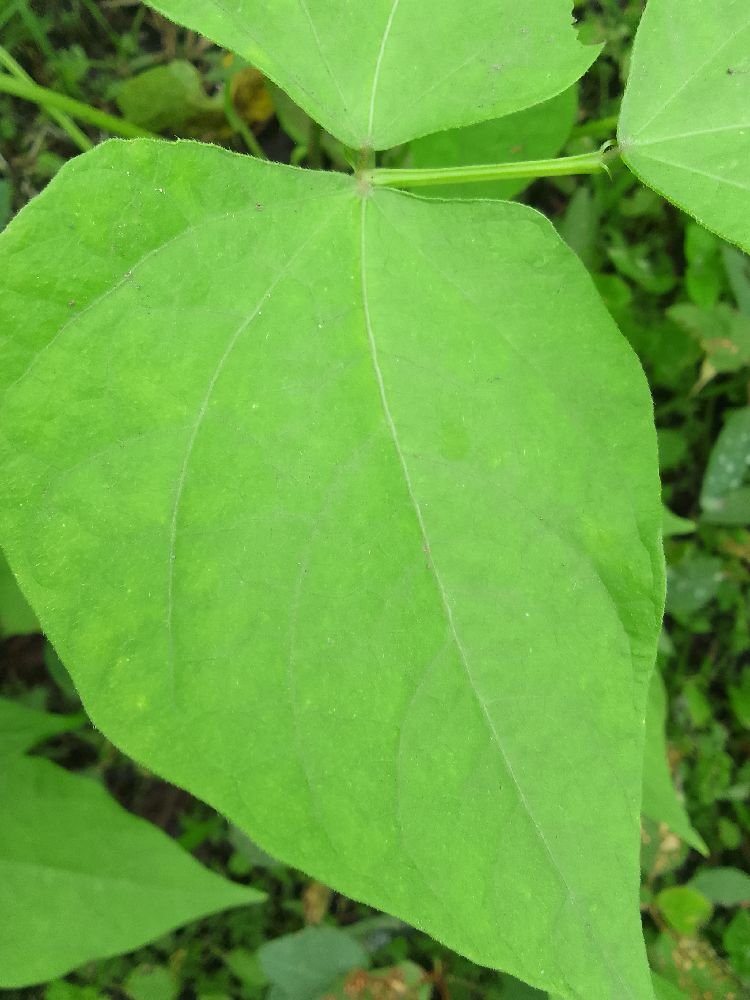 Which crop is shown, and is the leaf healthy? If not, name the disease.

common bean, healthy
